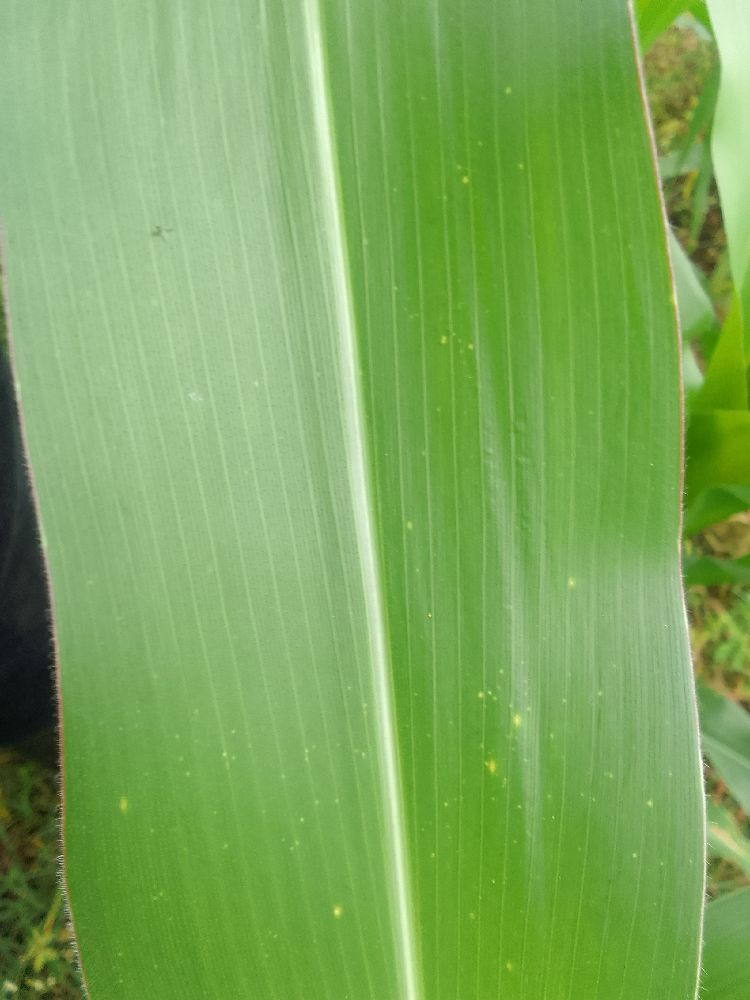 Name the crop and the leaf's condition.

maize, healthy
